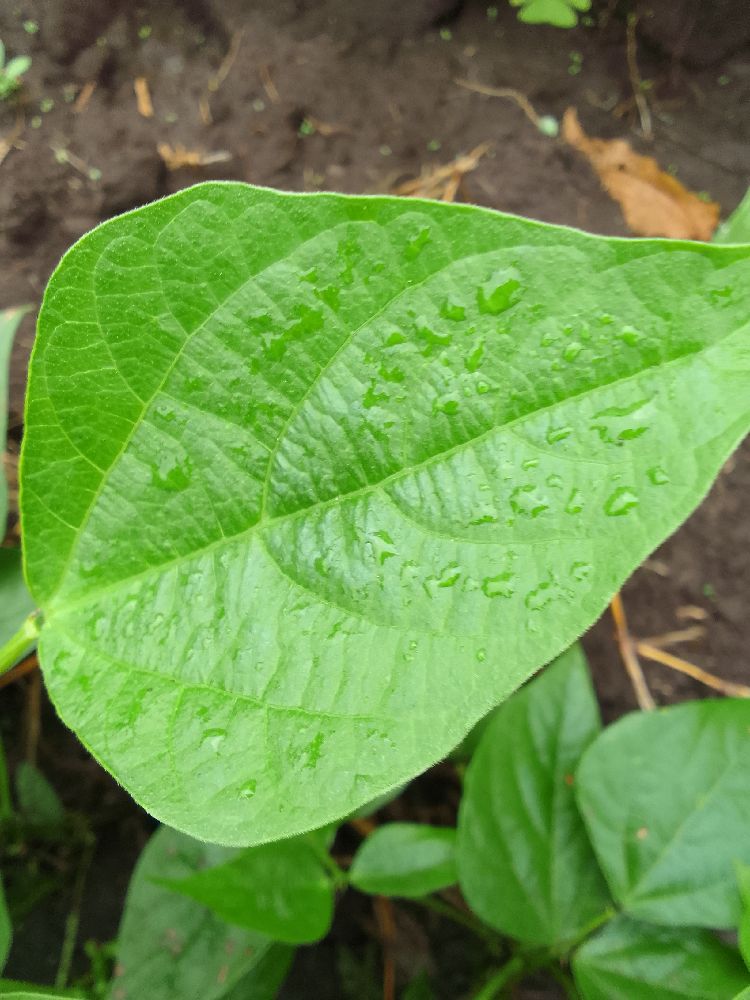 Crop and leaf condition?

common bean, healthy
